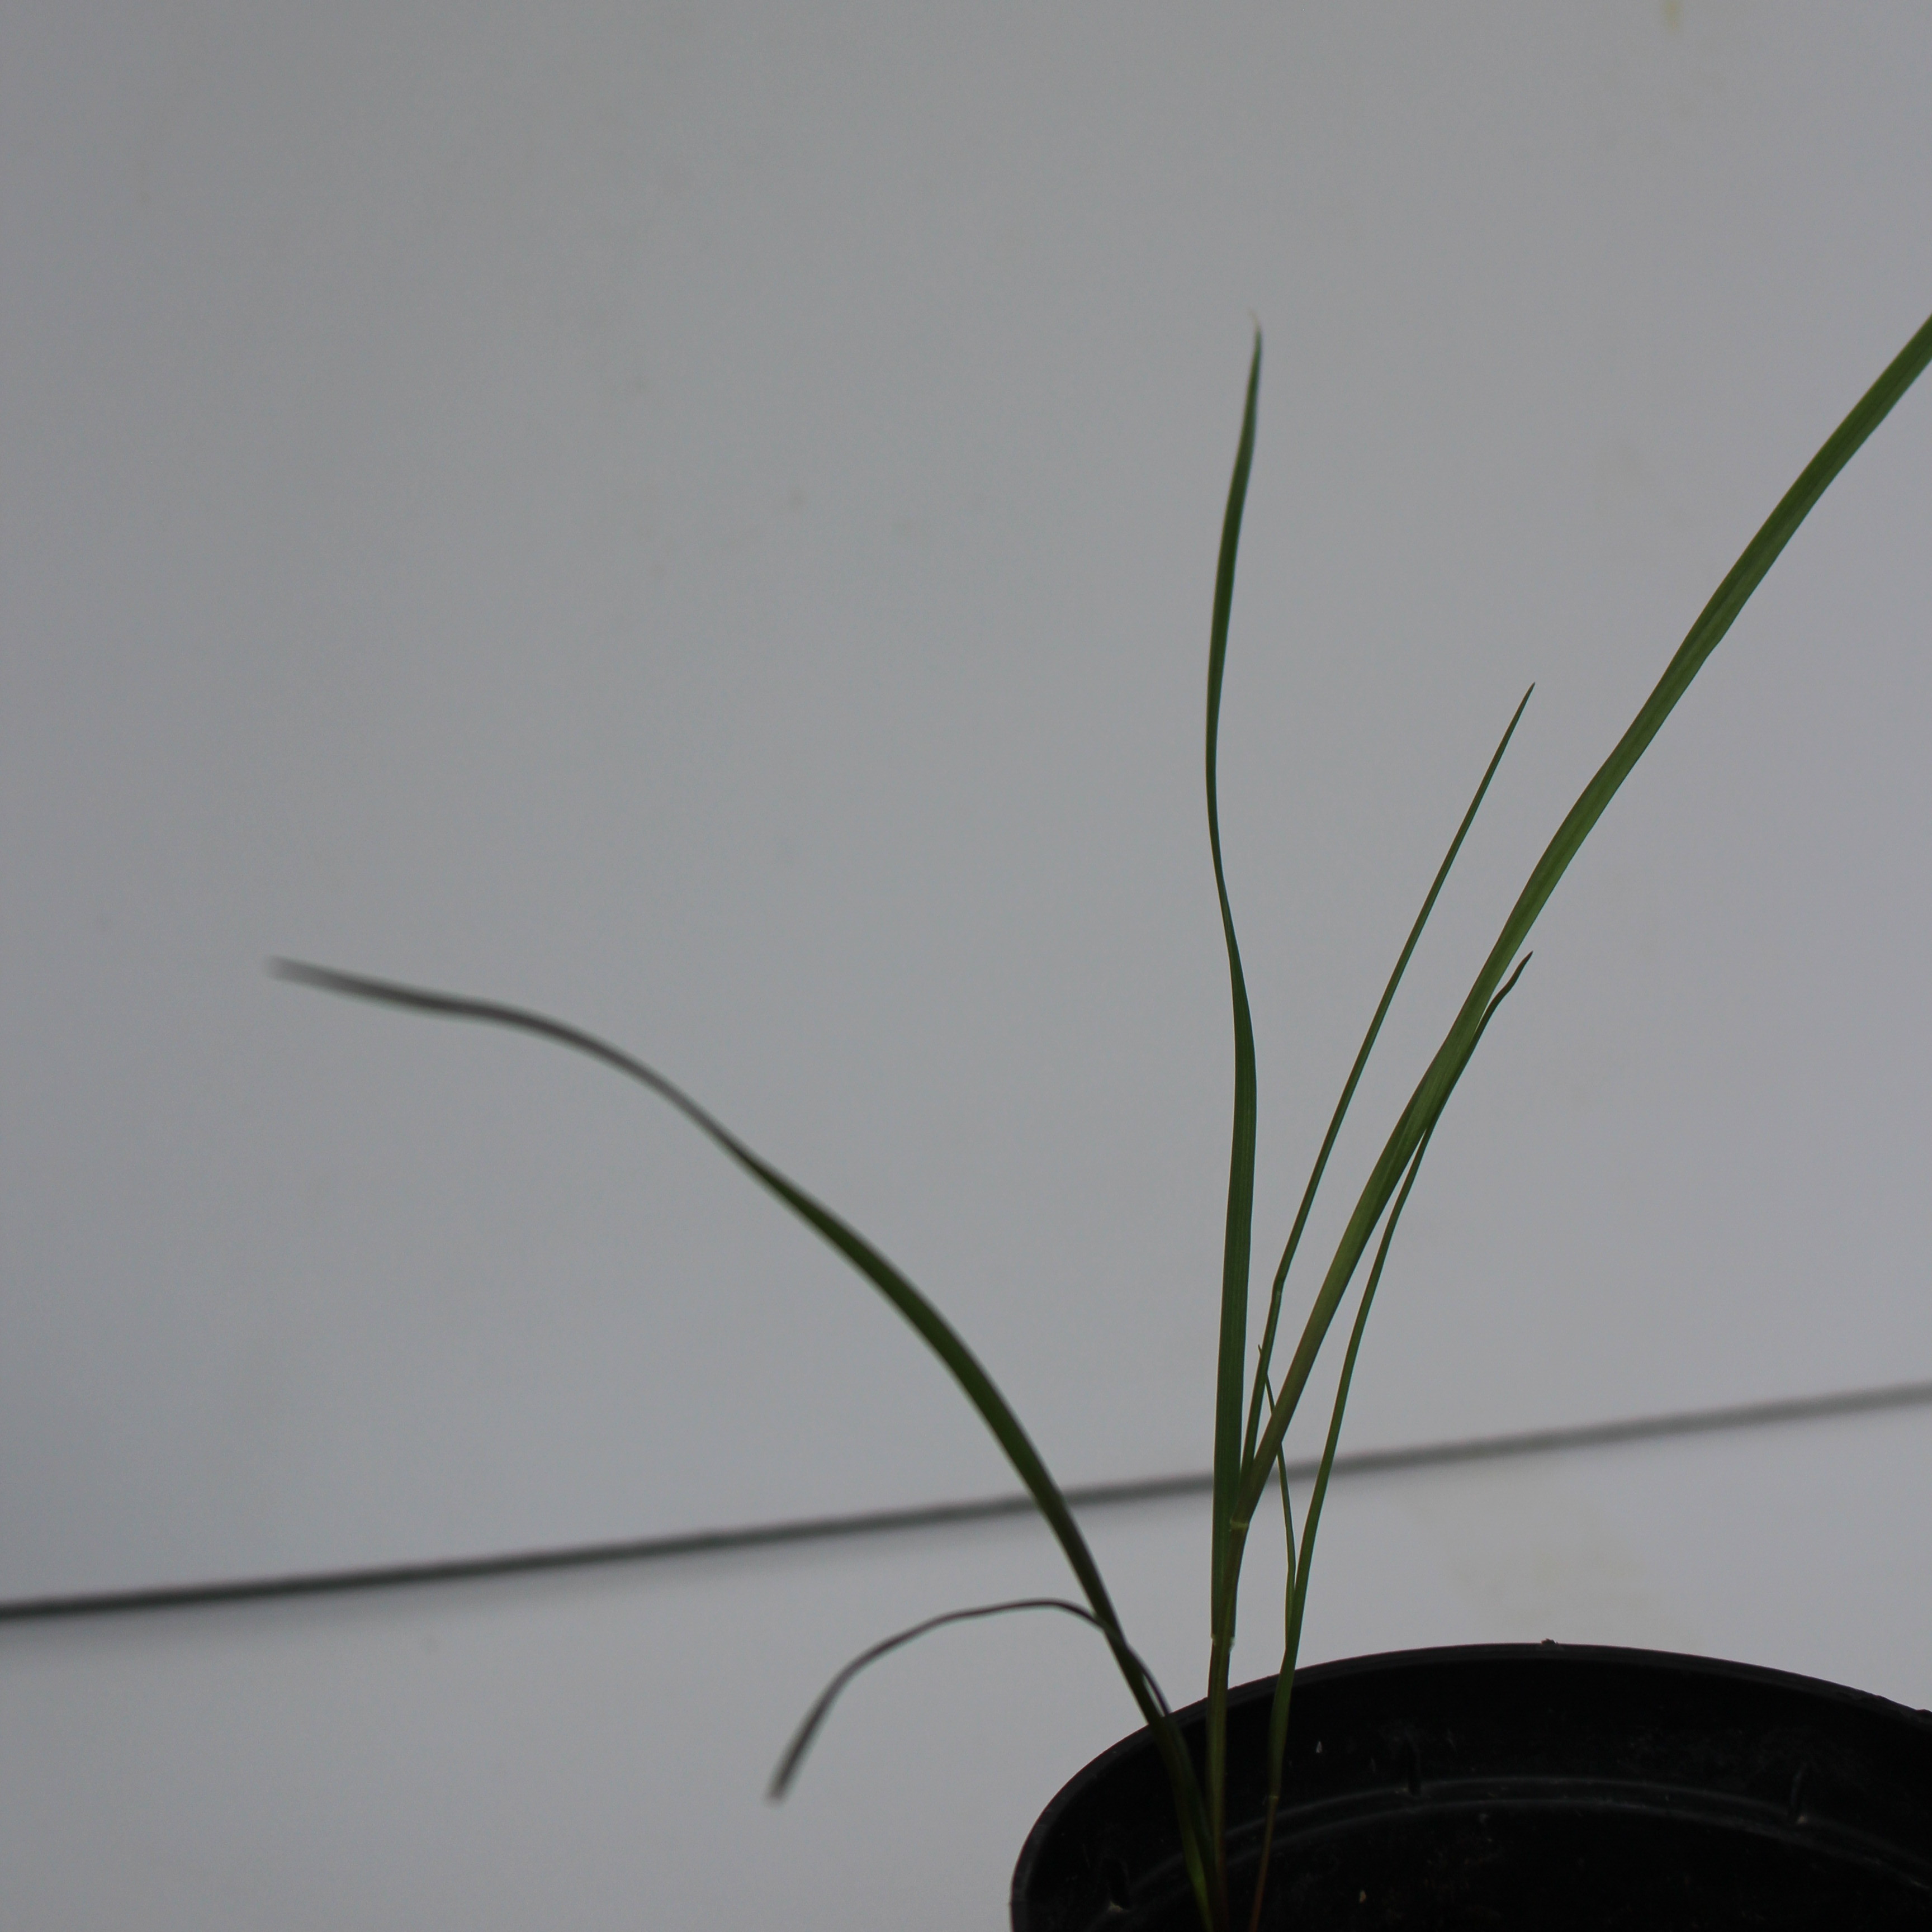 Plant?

Lolium multiflorum
